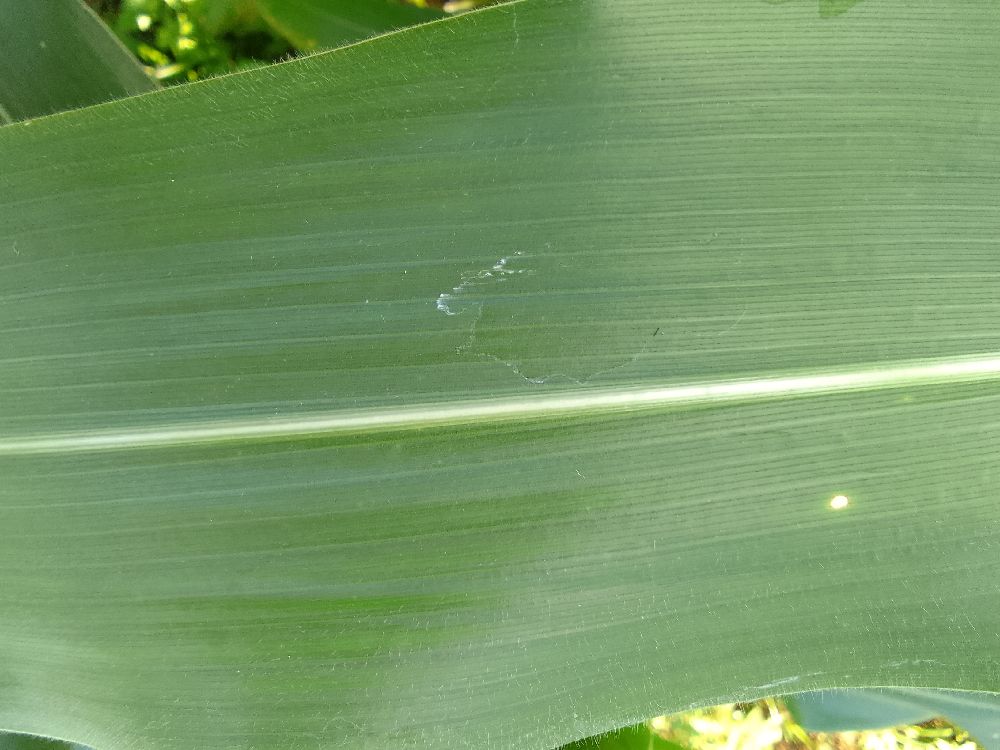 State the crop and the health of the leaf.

maize, healthy
